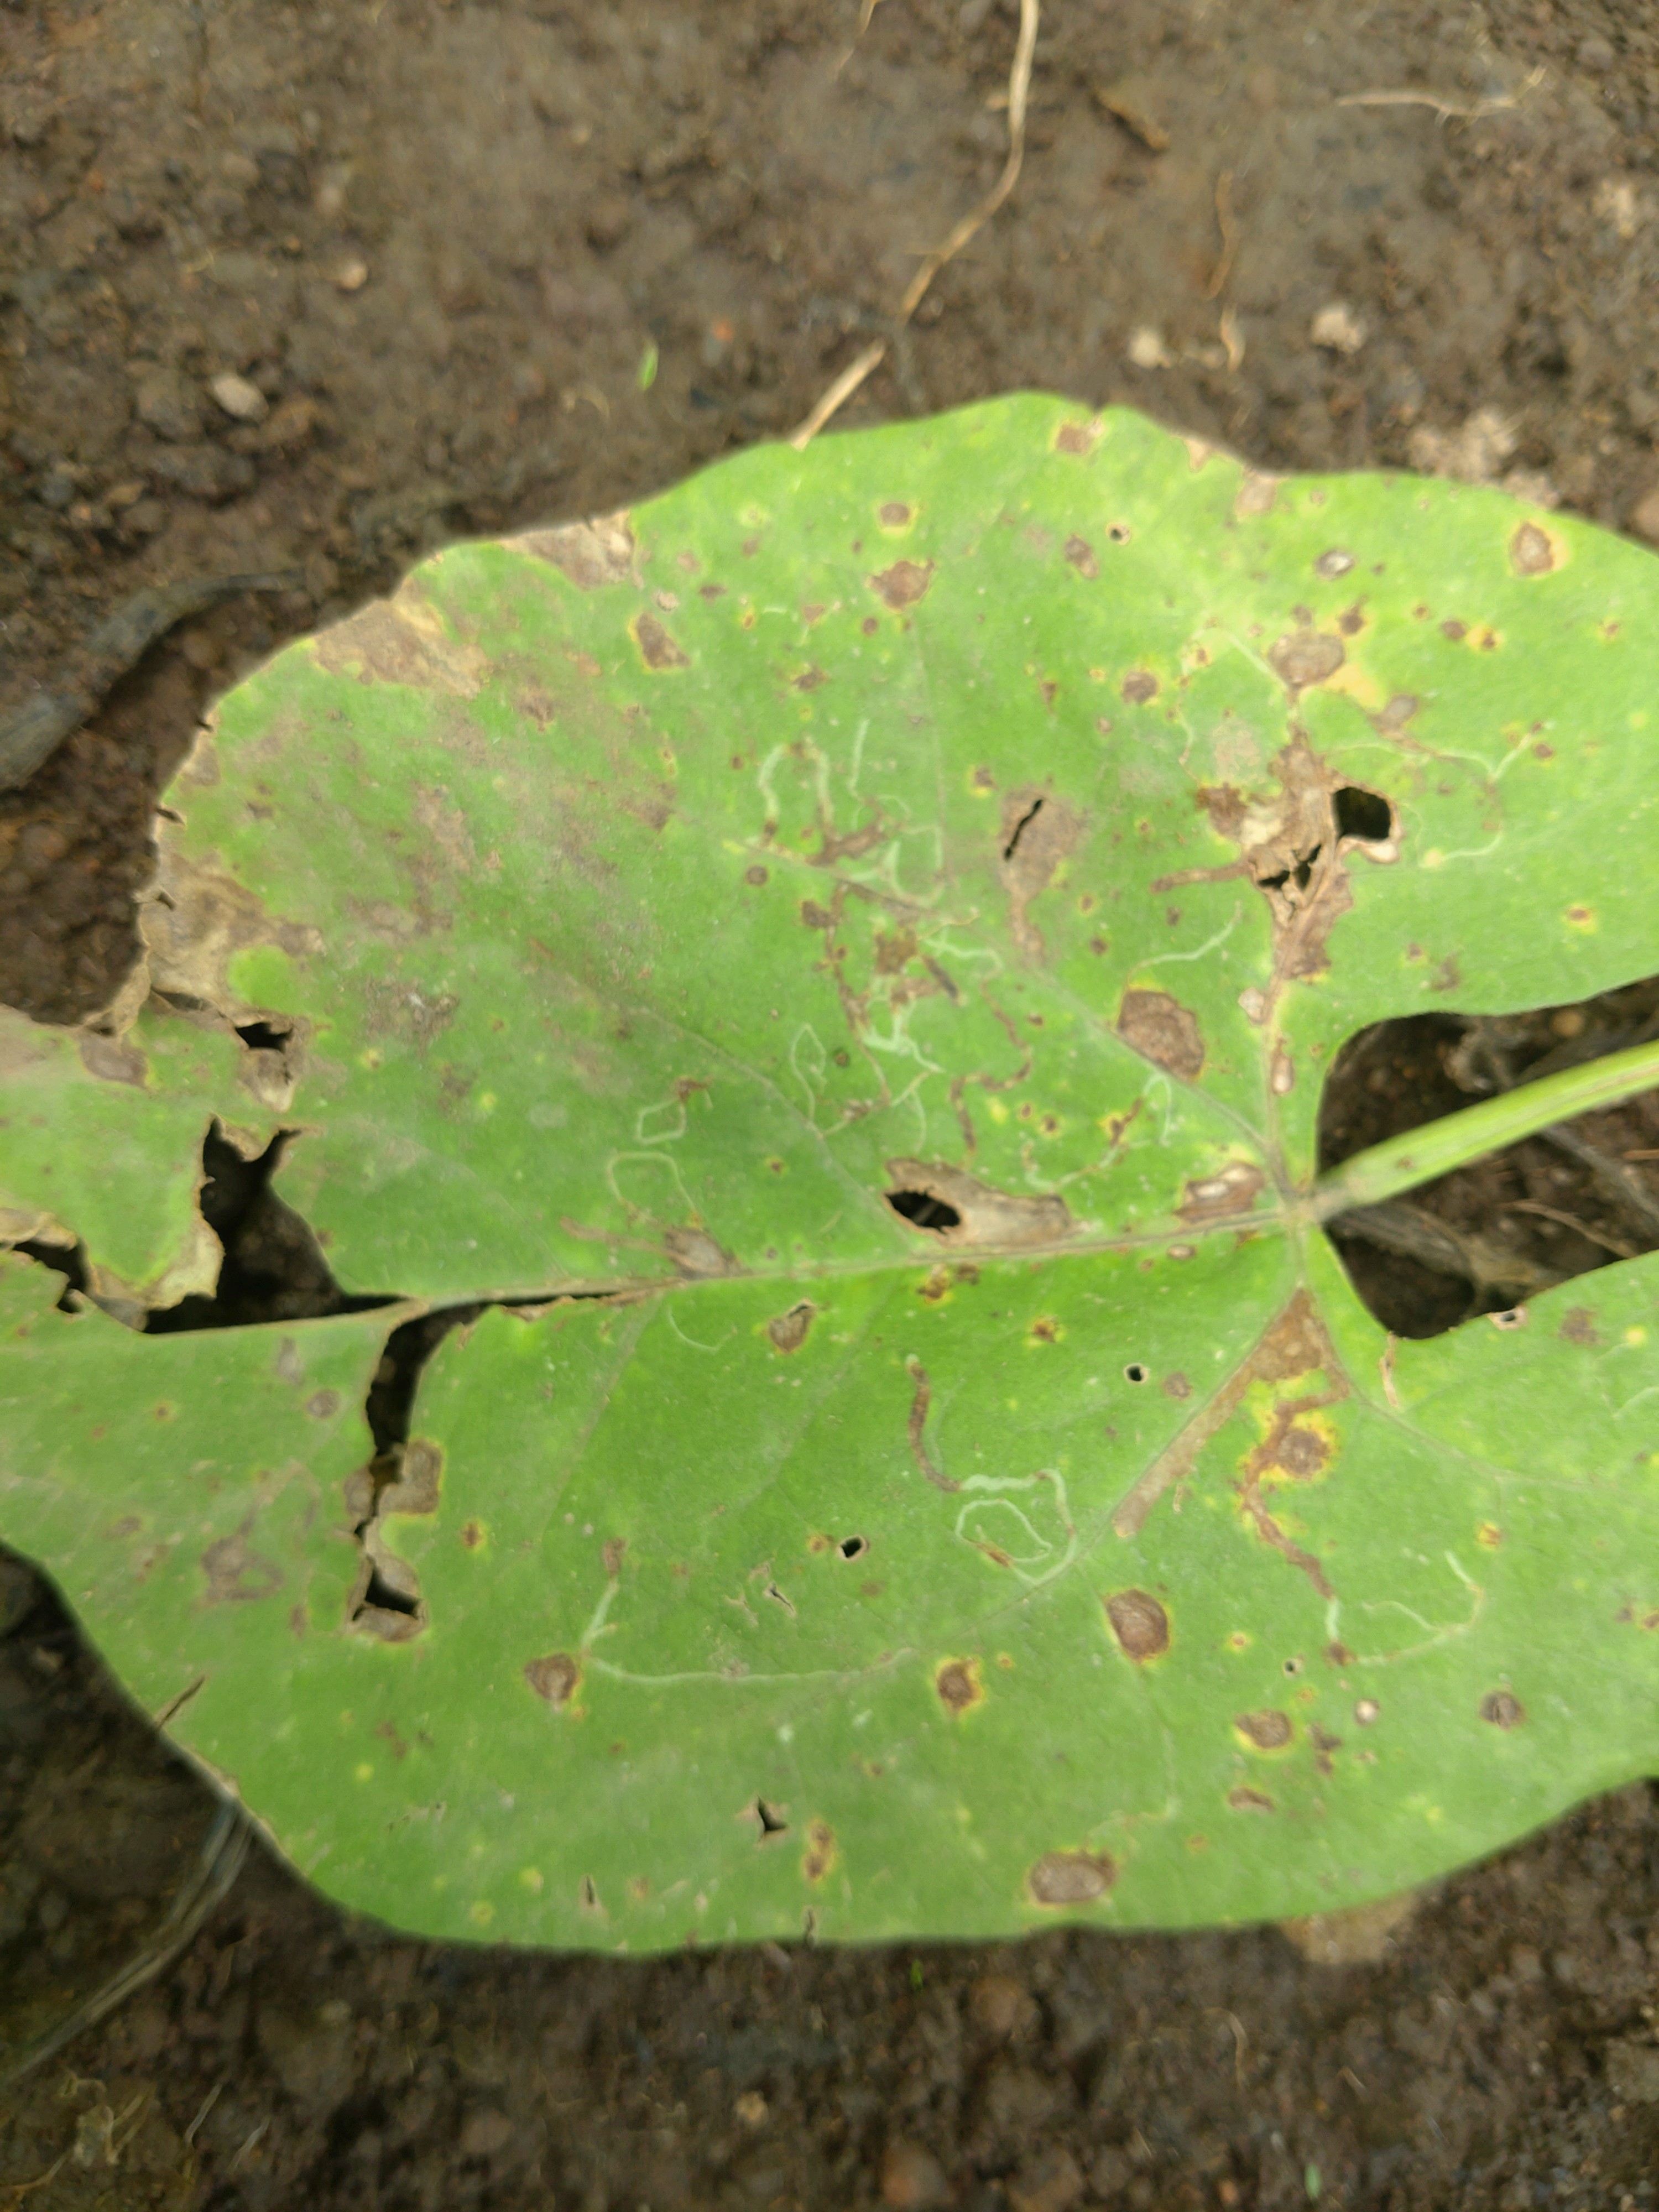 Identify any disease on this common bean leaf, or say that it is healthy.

rust
